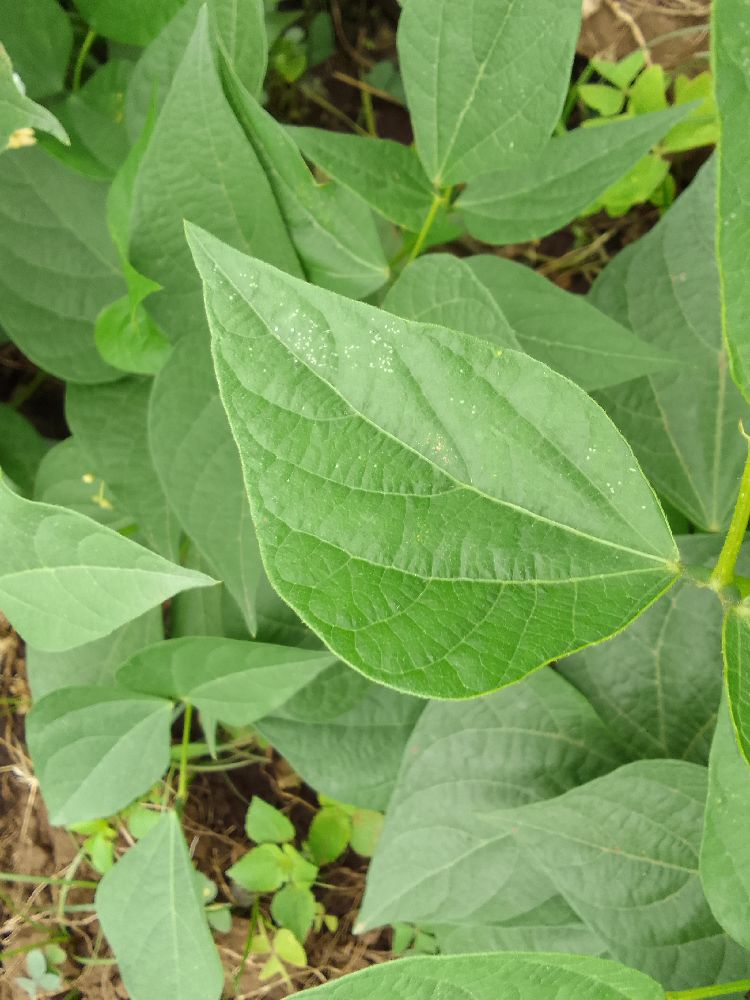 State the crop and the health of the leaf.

common bean, healthy
